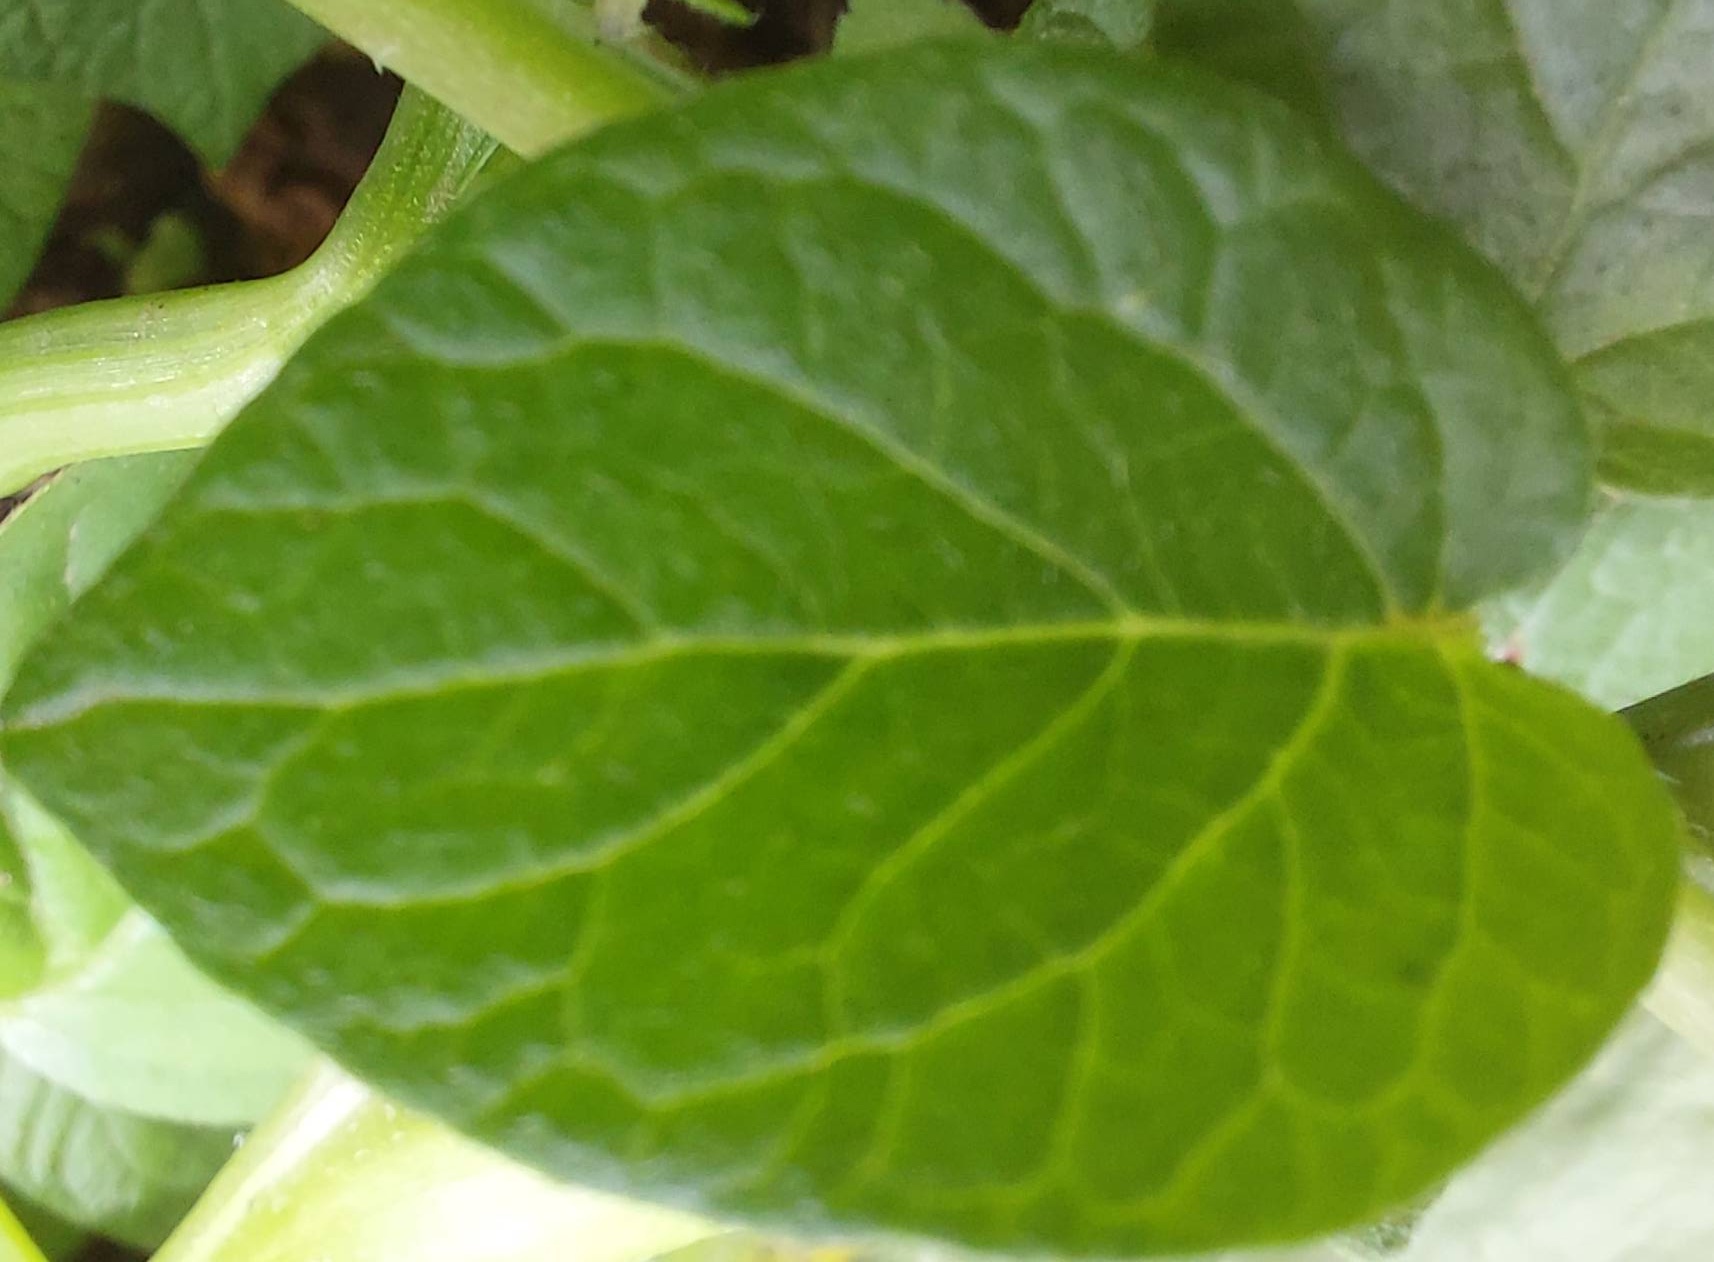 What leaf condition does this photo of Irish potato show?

healthy
